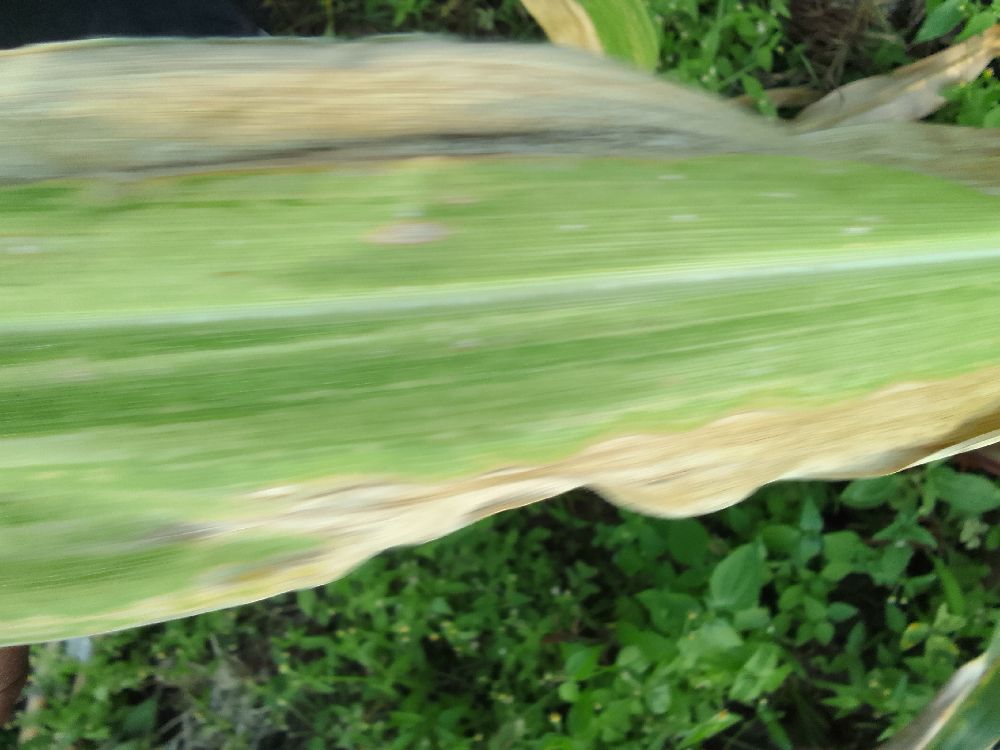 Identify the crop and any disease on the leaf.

maize, maize lethal necrosis
